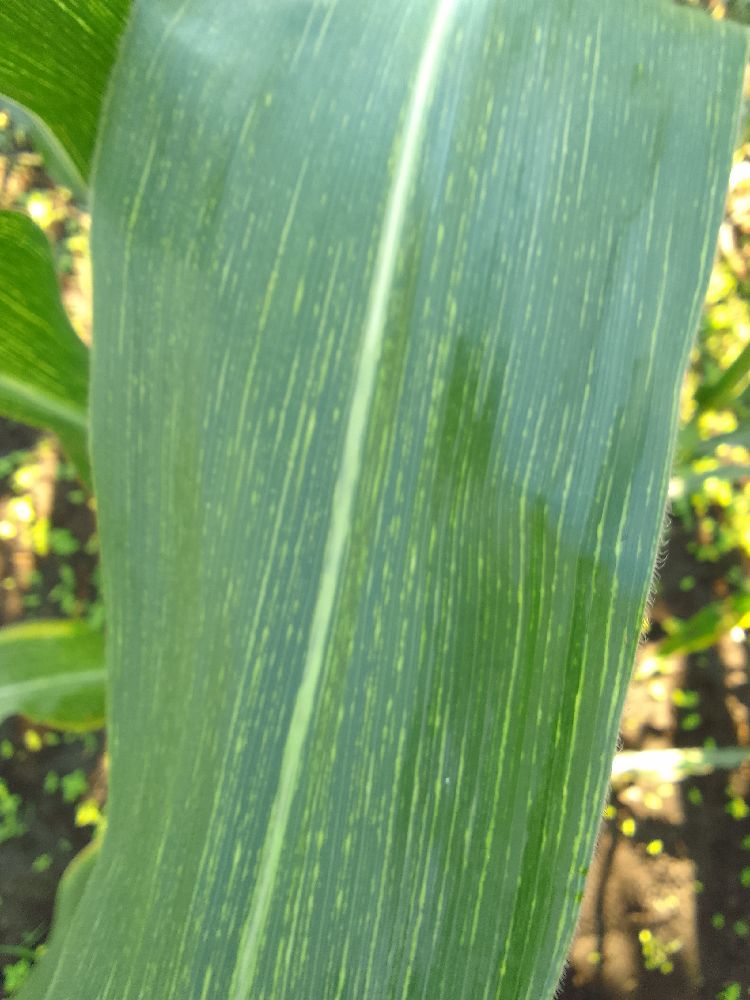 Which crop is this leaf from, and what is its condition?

maize, maize streak virus
